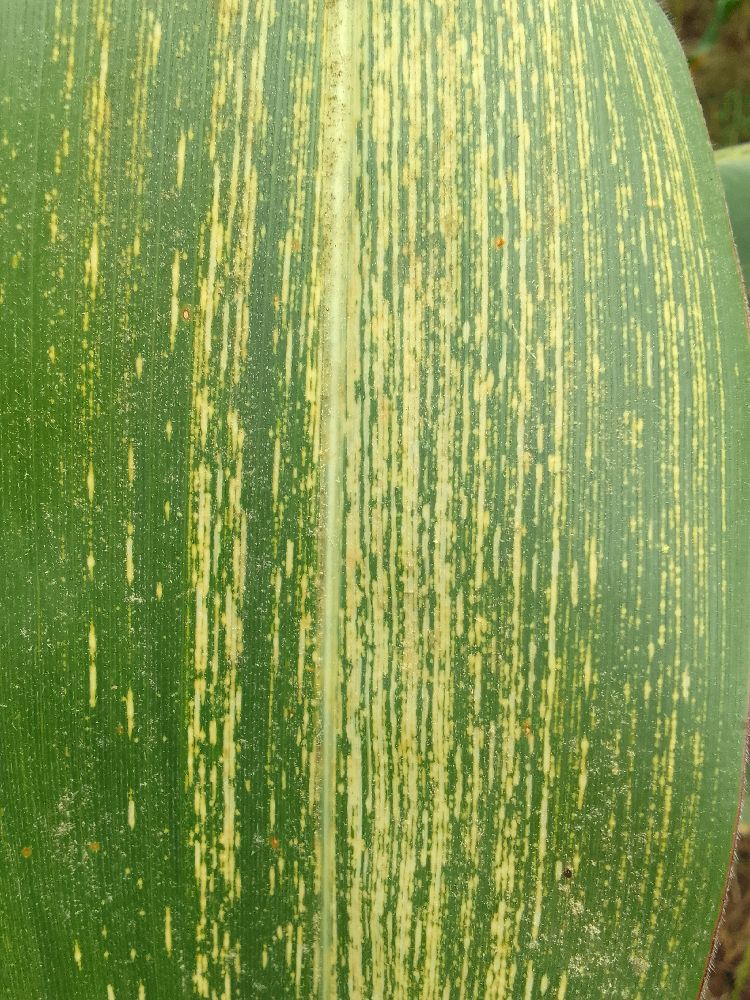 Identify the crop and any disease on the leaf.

maize, maize streak virus
